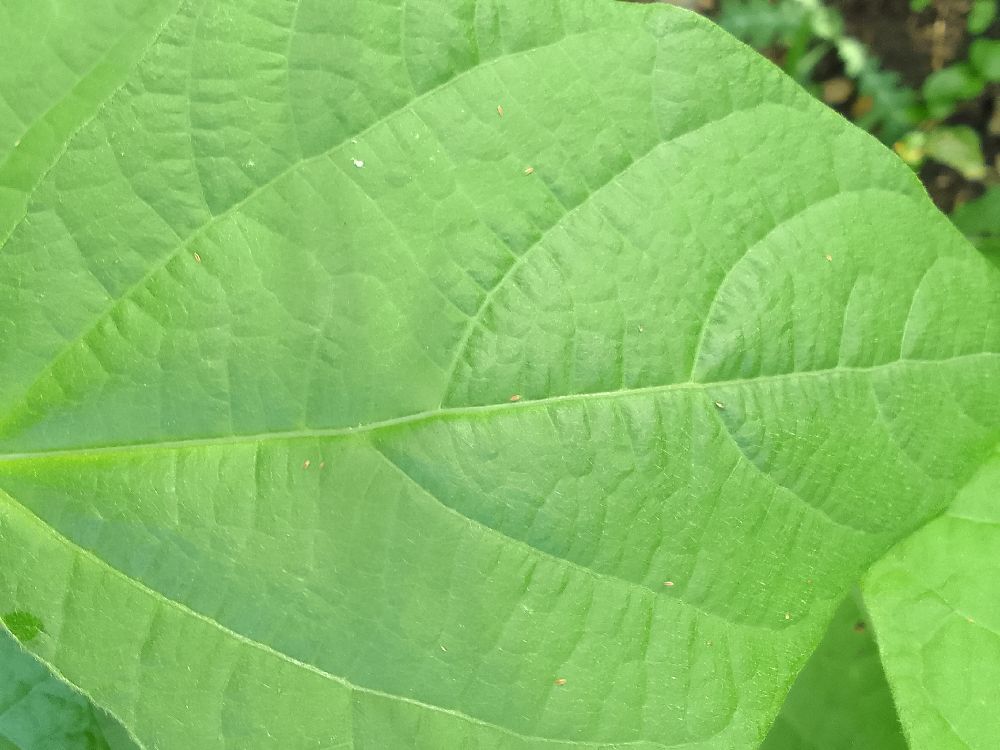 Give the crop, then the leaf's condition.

common bean, healthy
